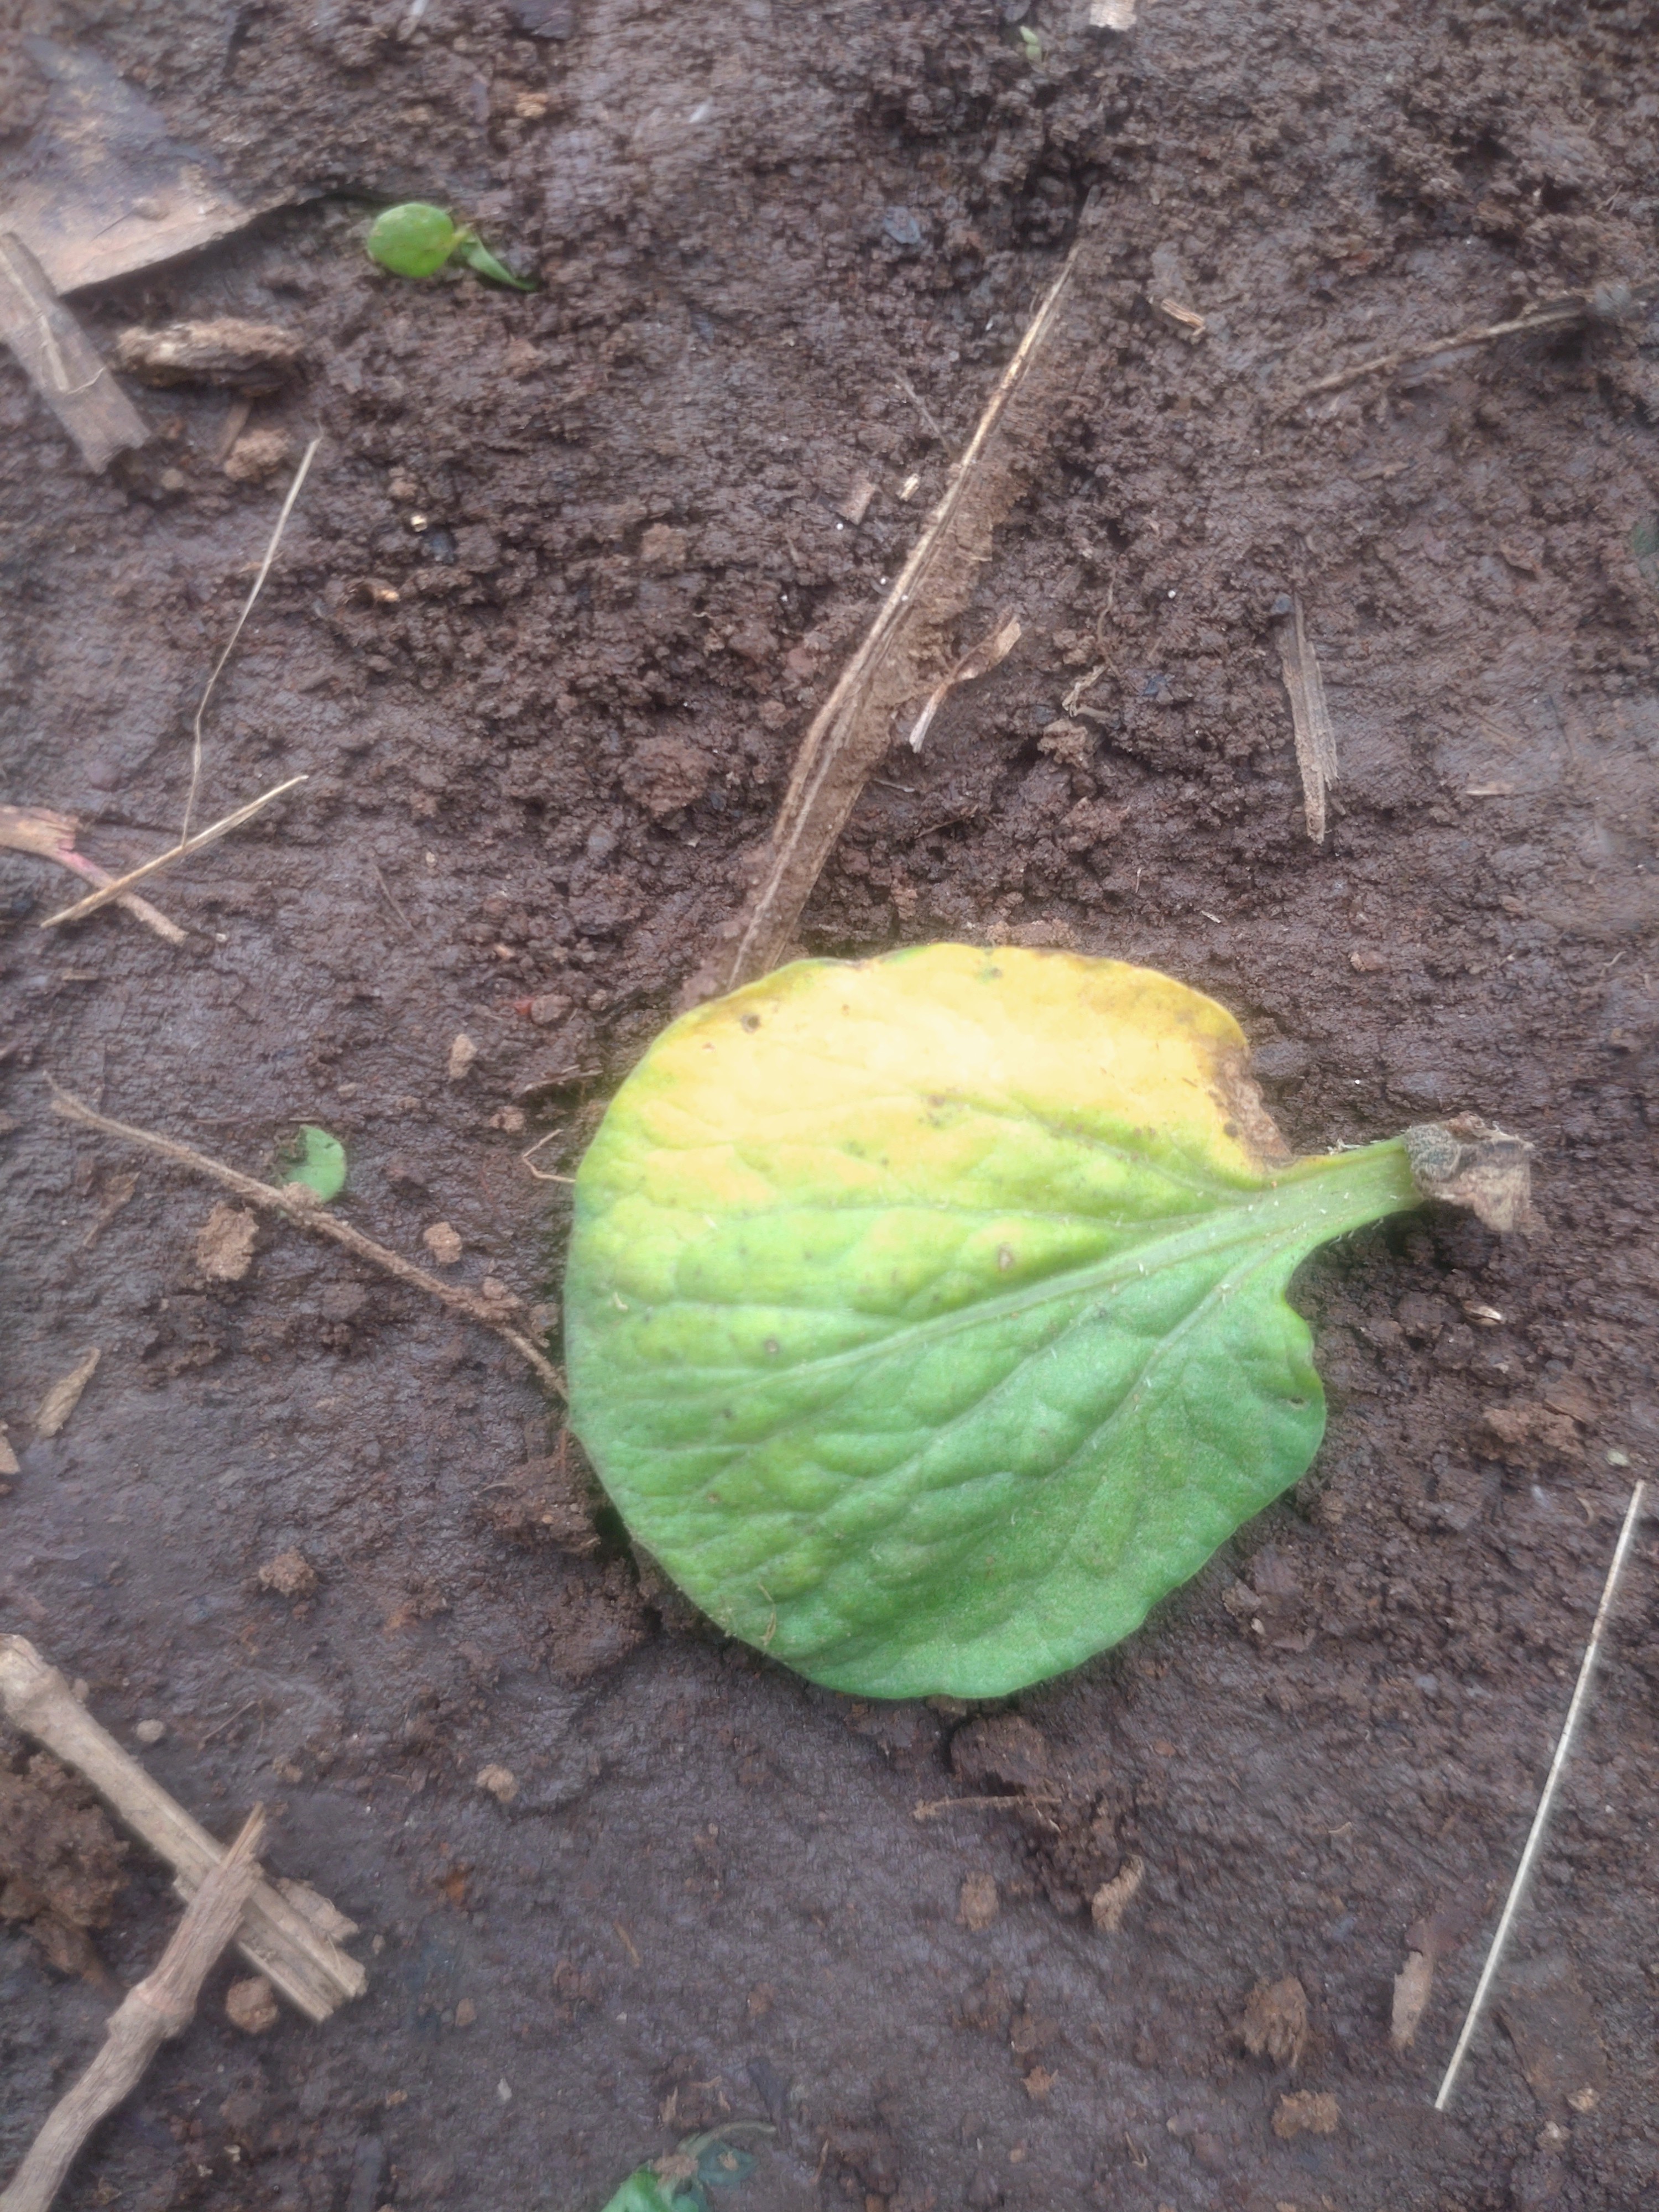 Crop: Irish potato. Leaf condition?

late blight
